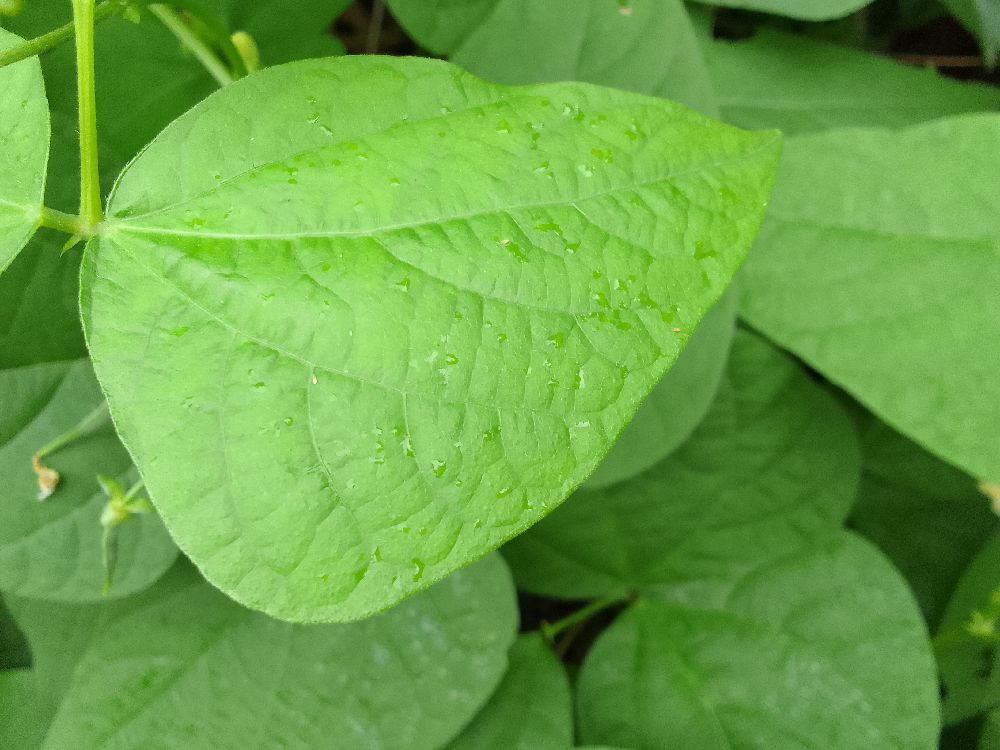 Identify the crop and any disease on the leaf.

common bean, healthy
